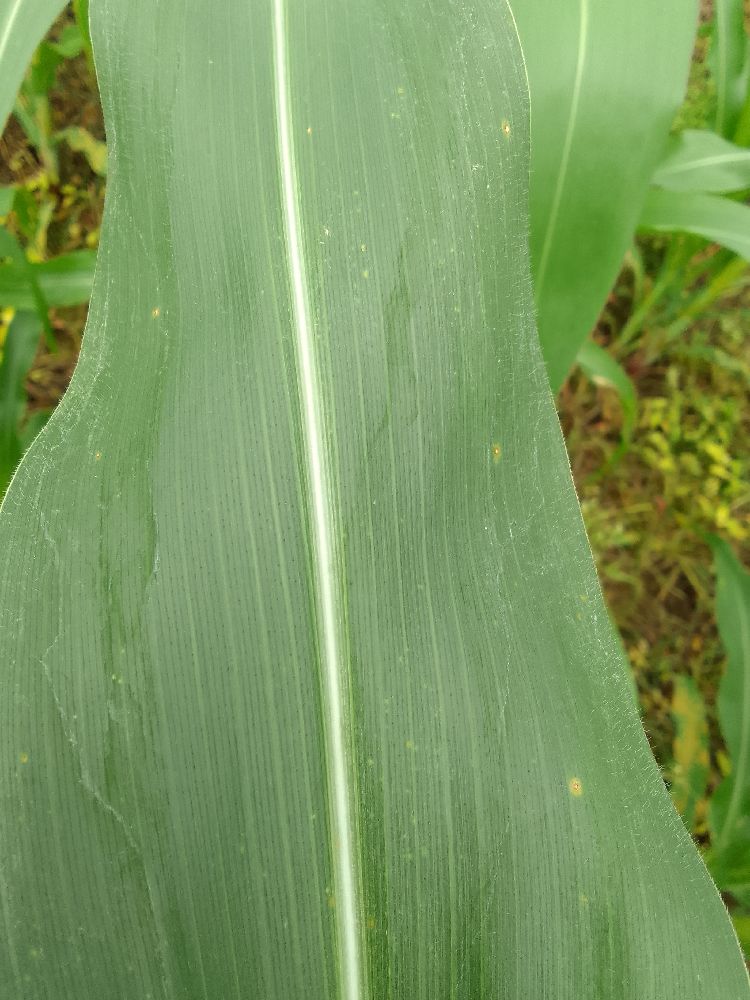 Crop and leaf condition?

maize, healthy
